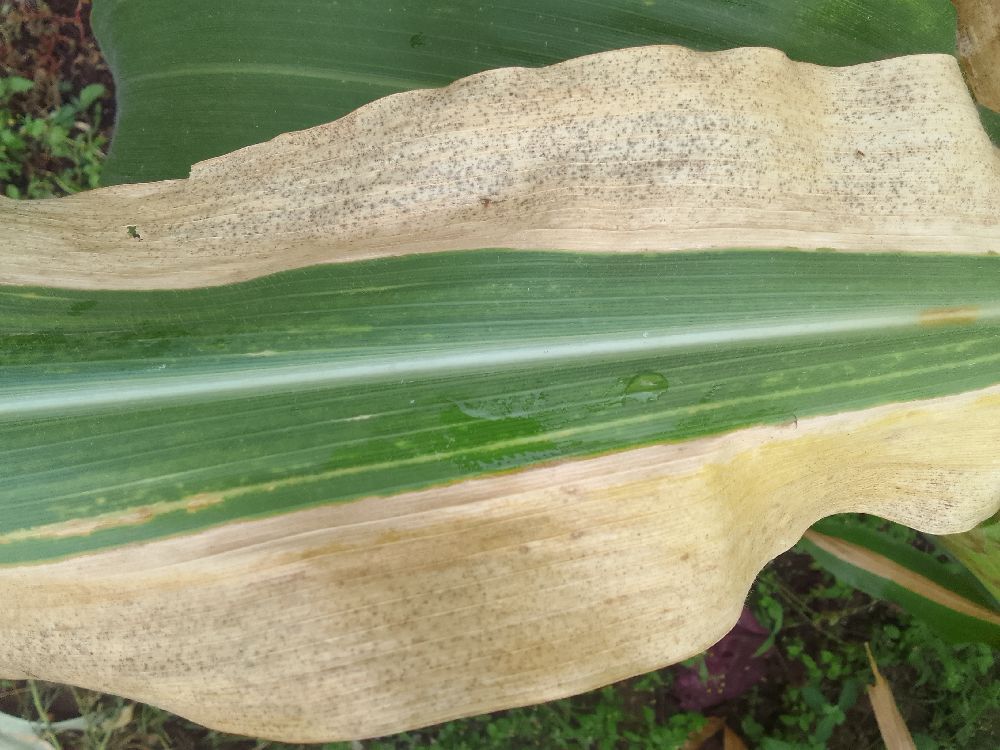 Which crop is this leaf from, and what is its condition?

maize, maize lethal necrosis
